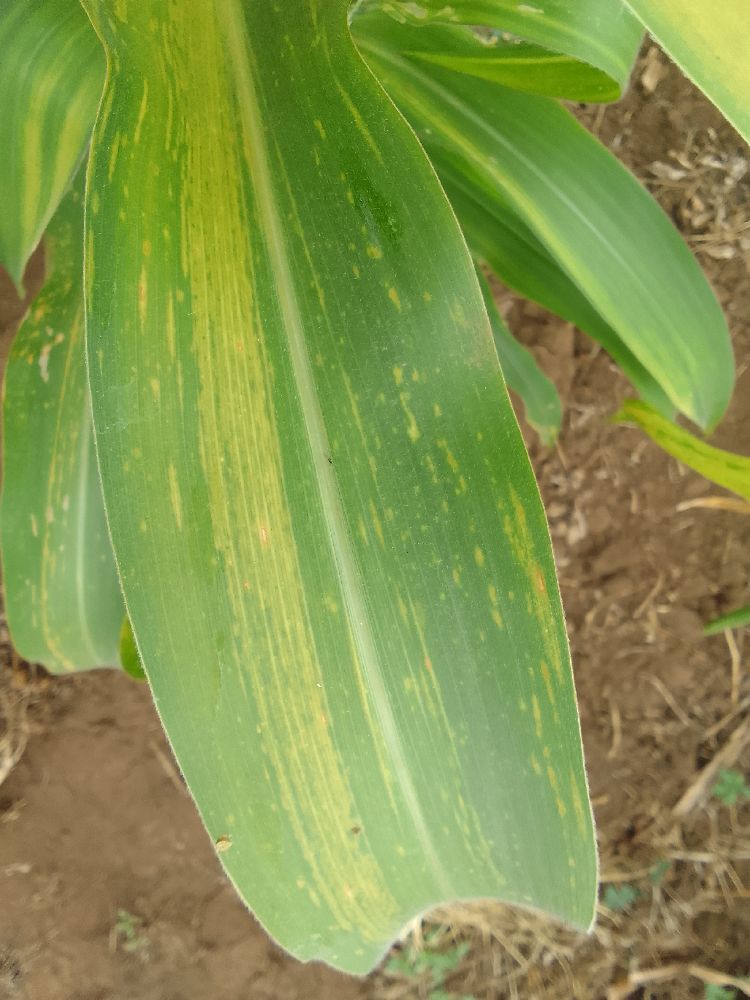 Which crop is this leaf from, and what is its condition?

maize, maize lethal necrosis
